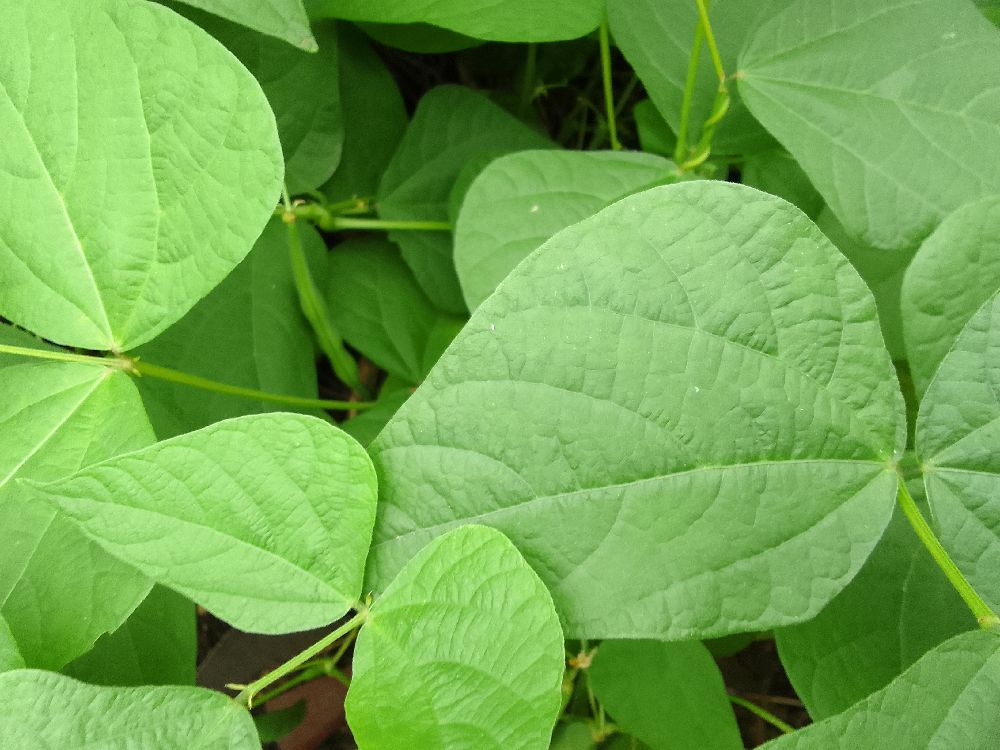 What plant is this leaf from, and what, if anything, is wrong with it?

common bean, healthy
